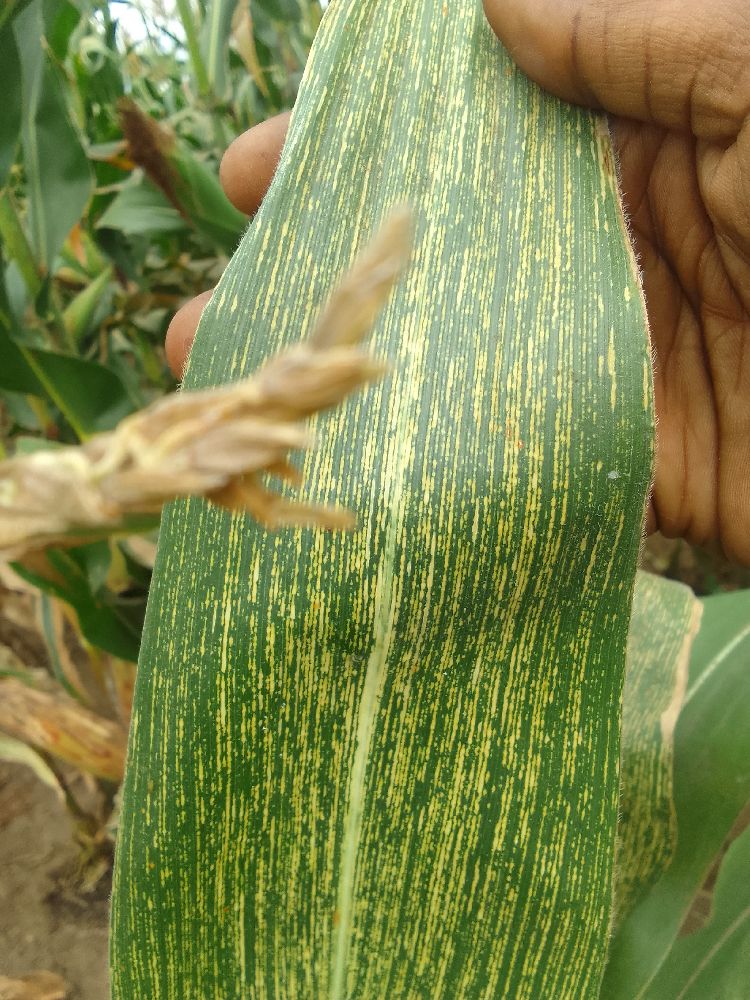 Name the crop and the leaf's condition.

maize, maize streak virus
